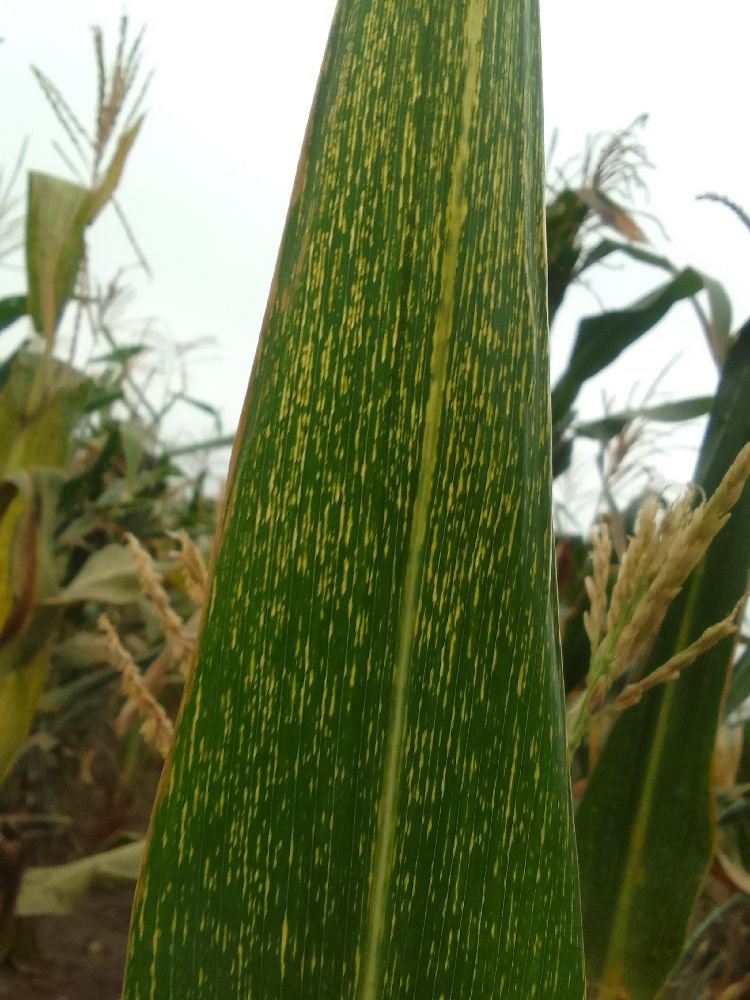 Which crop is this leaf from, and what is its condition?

maize, maize streak virus
